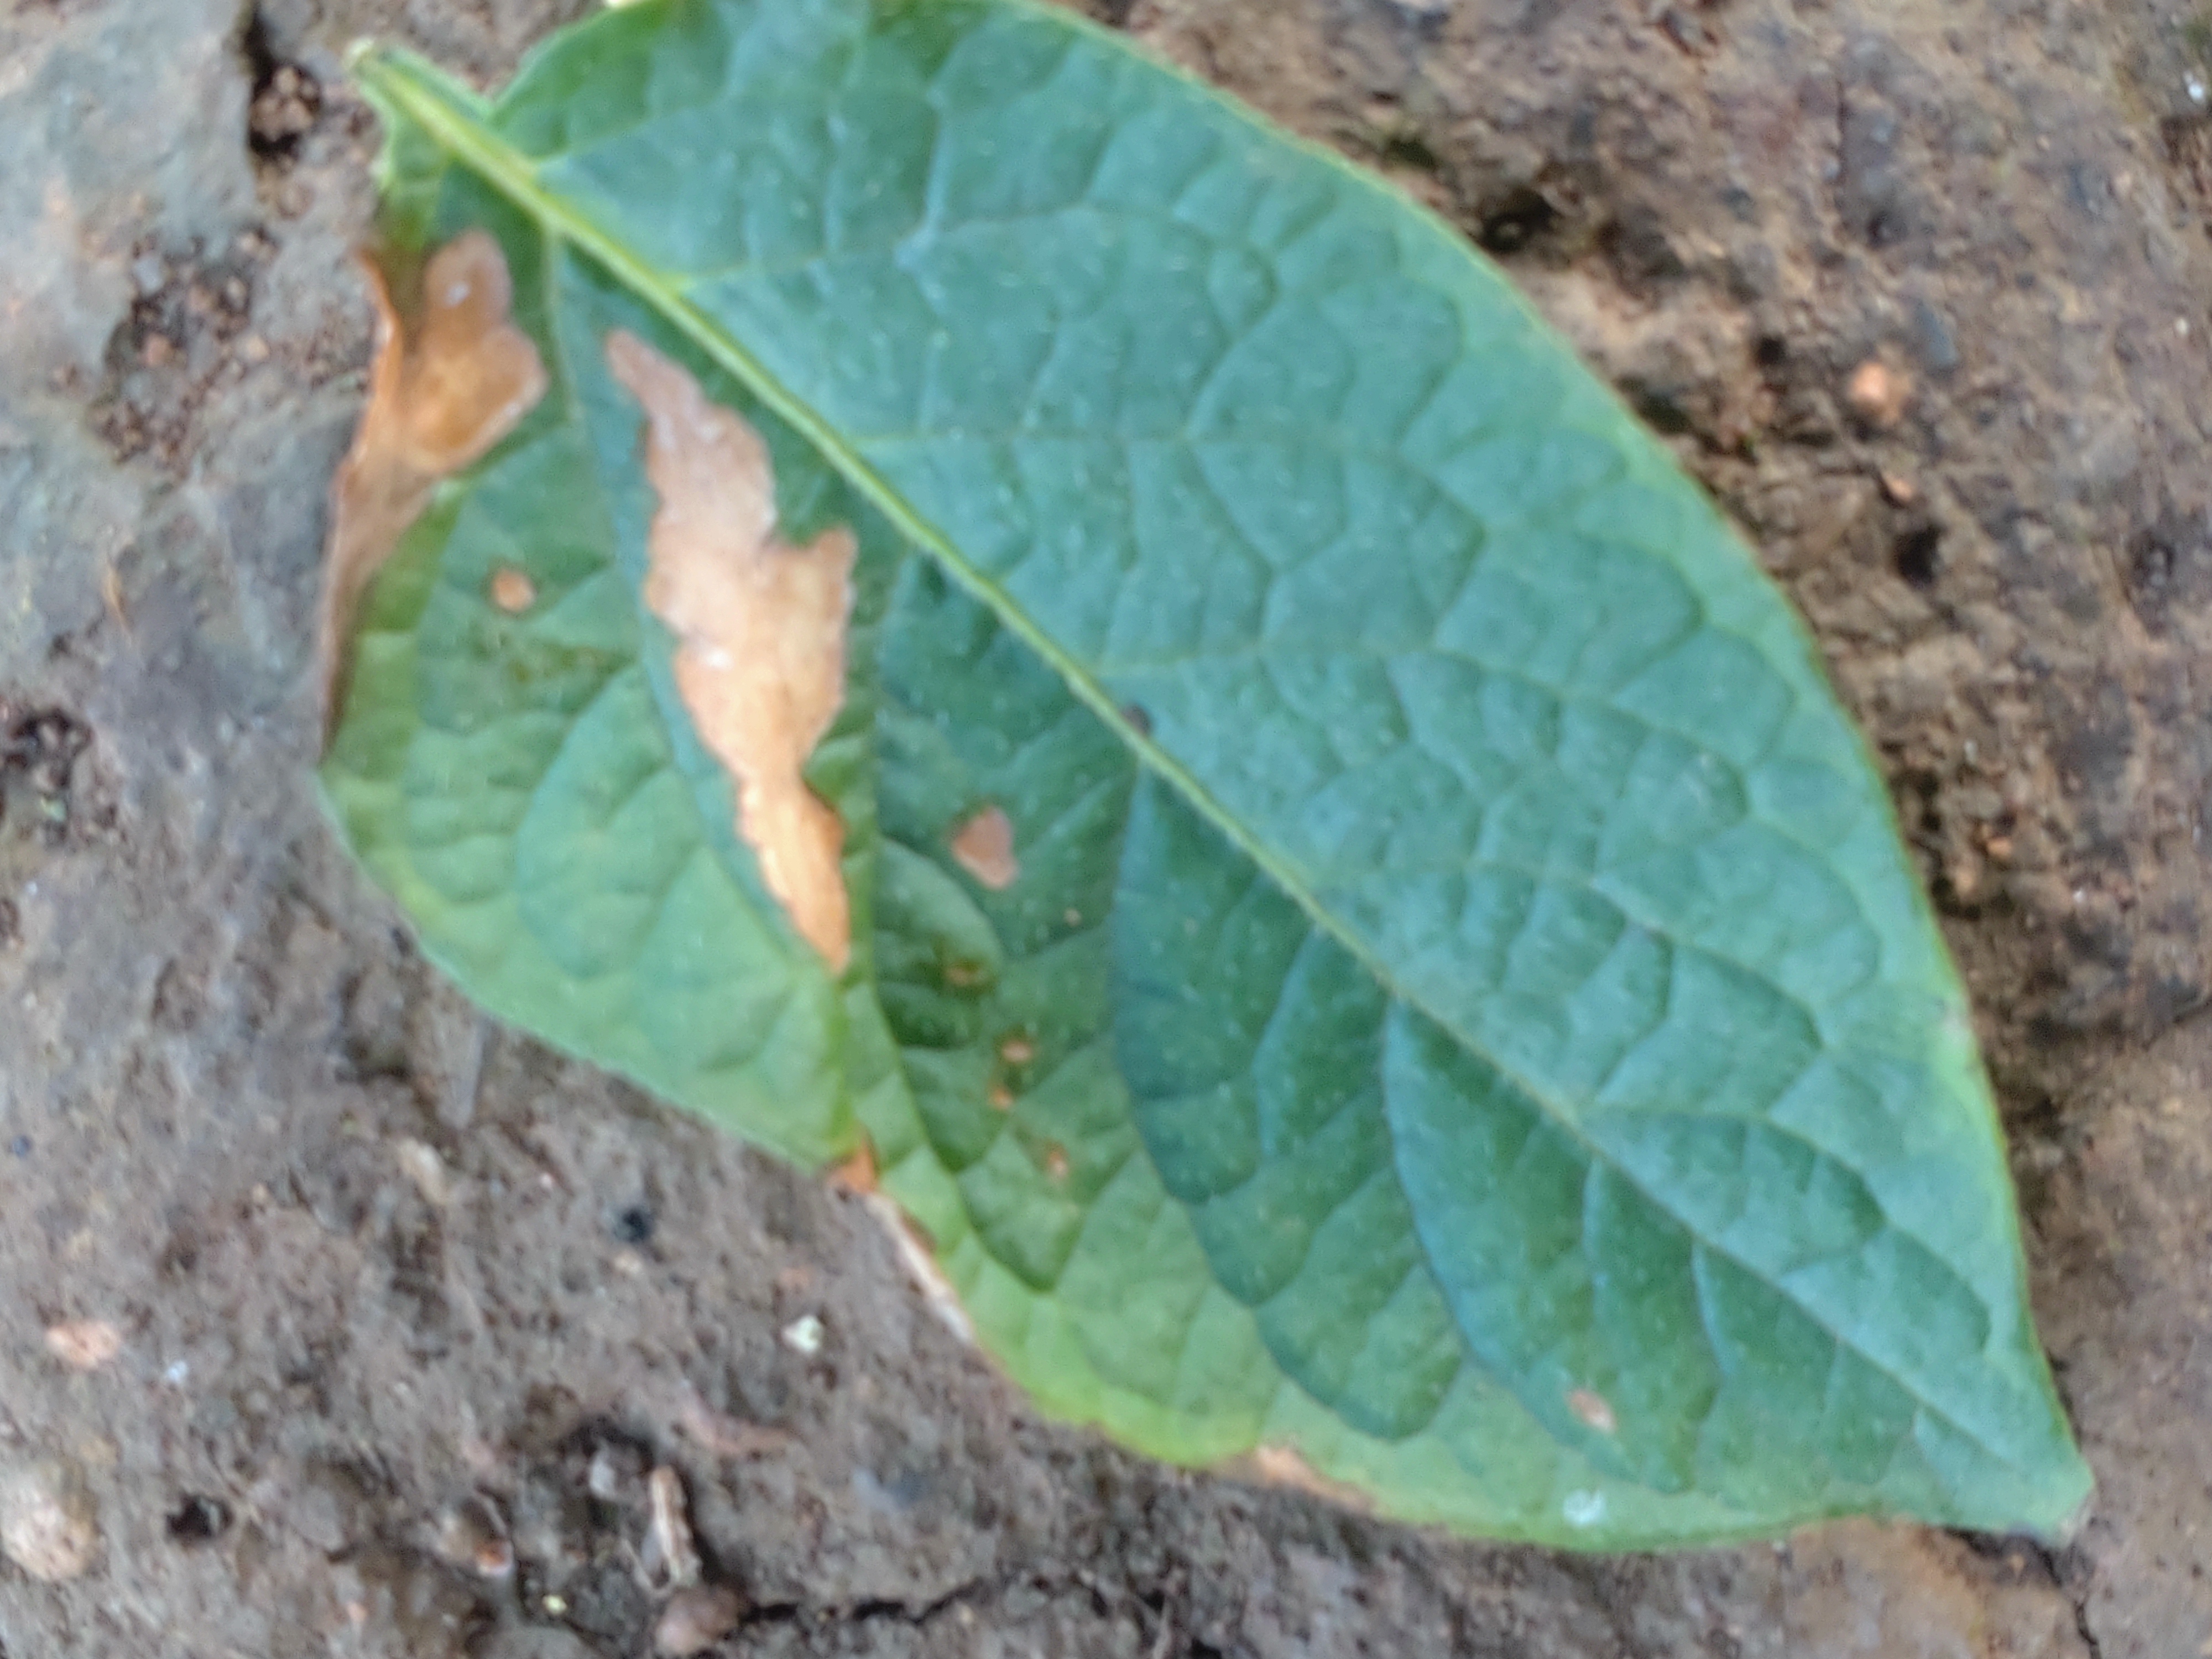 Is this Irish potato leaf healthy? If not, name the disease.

early blight
